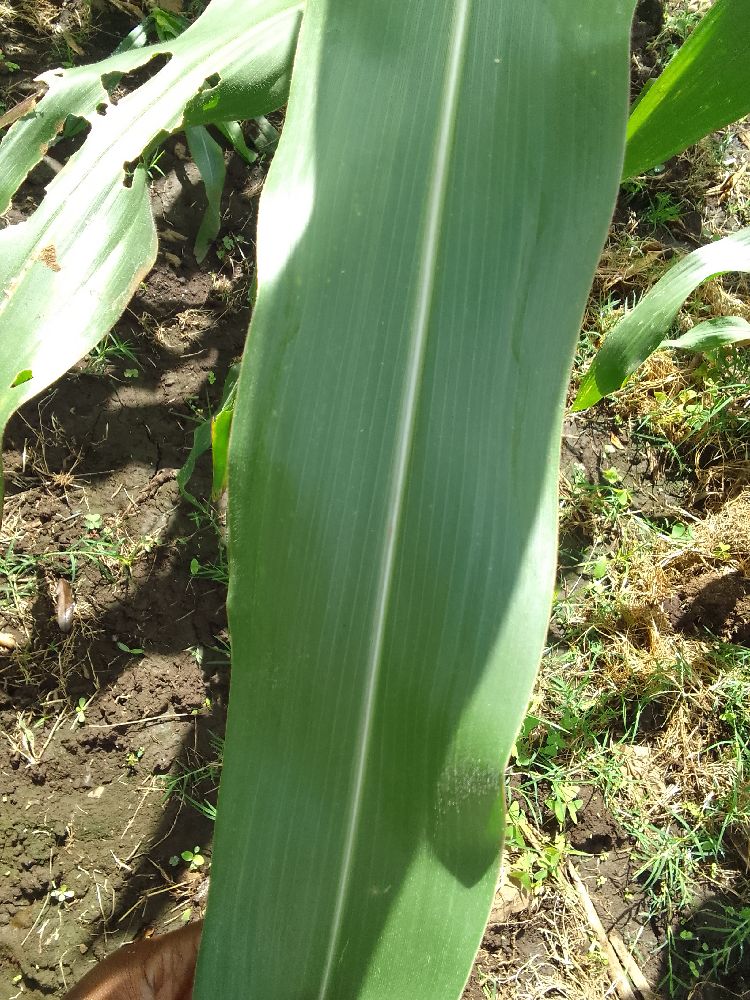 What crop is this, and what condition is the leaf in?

maize, maize lethal necrosis
